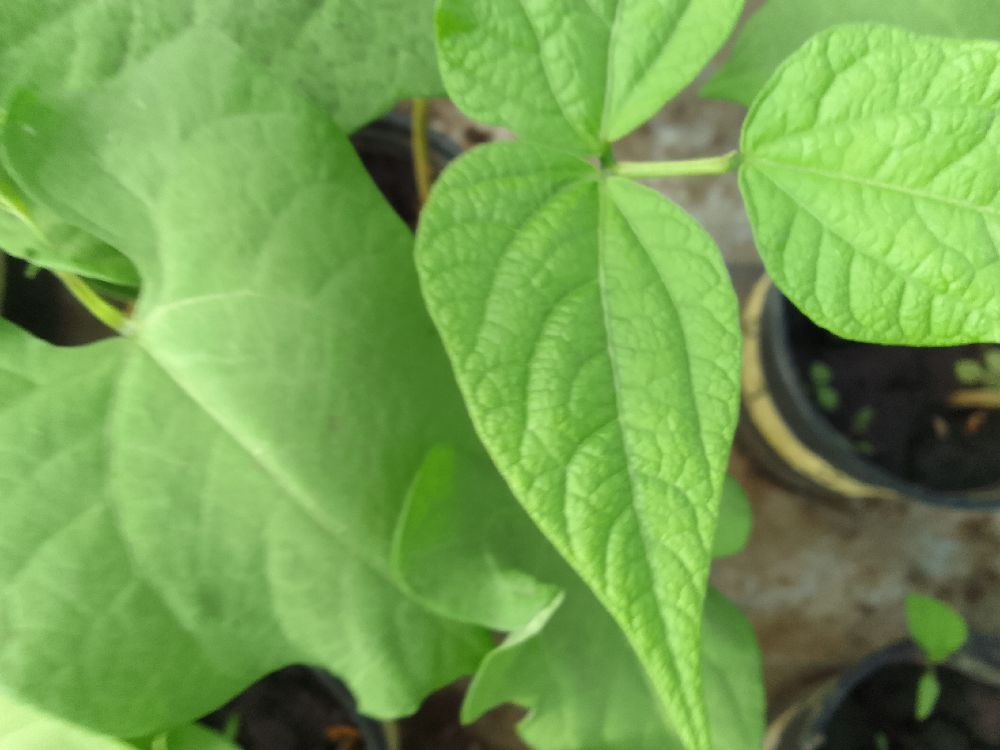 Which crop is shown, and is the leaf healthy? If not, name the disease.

common bean, healthy
